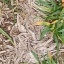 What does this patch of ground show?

grass
